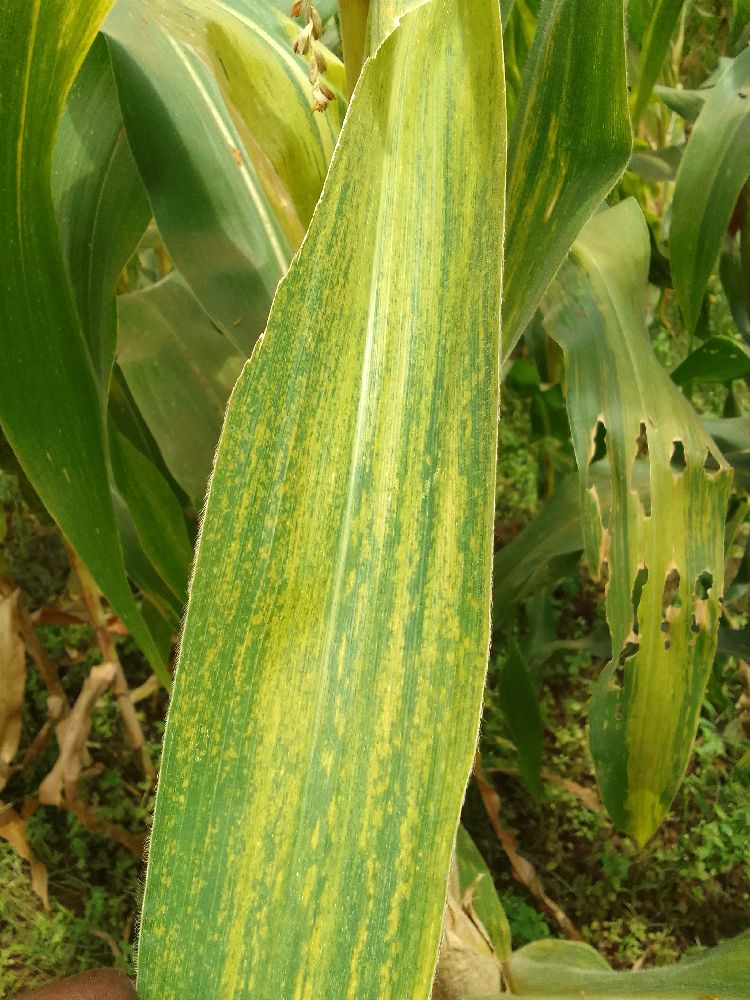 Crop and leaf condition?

maize, maize lethal necrosis
